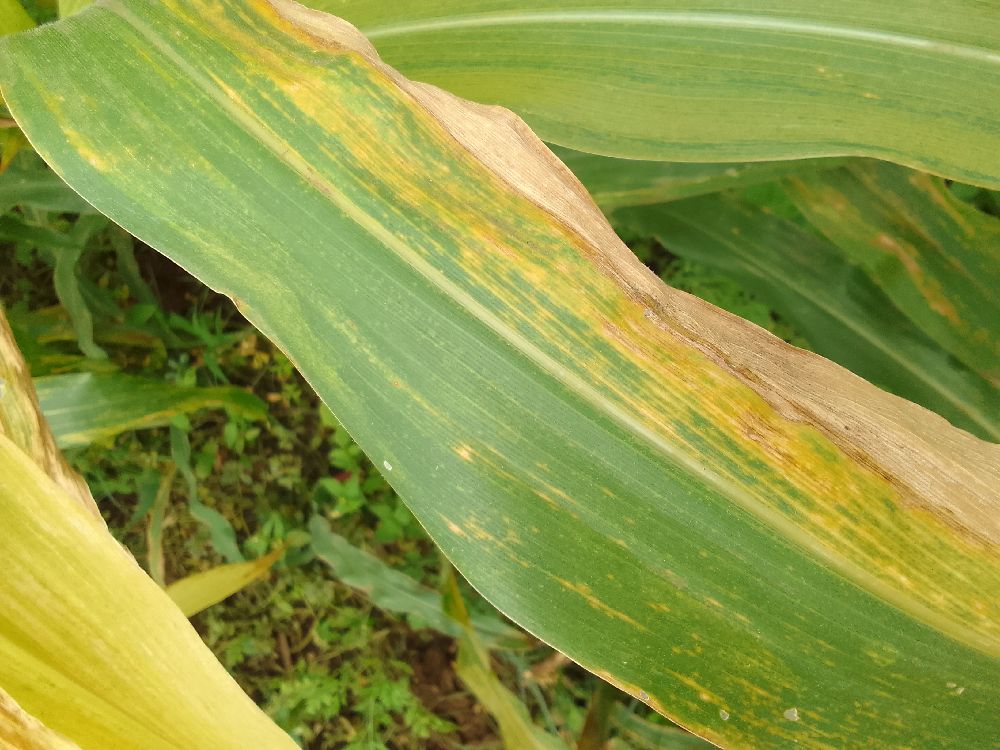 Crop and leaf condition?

maize, maize lethal necrosis
